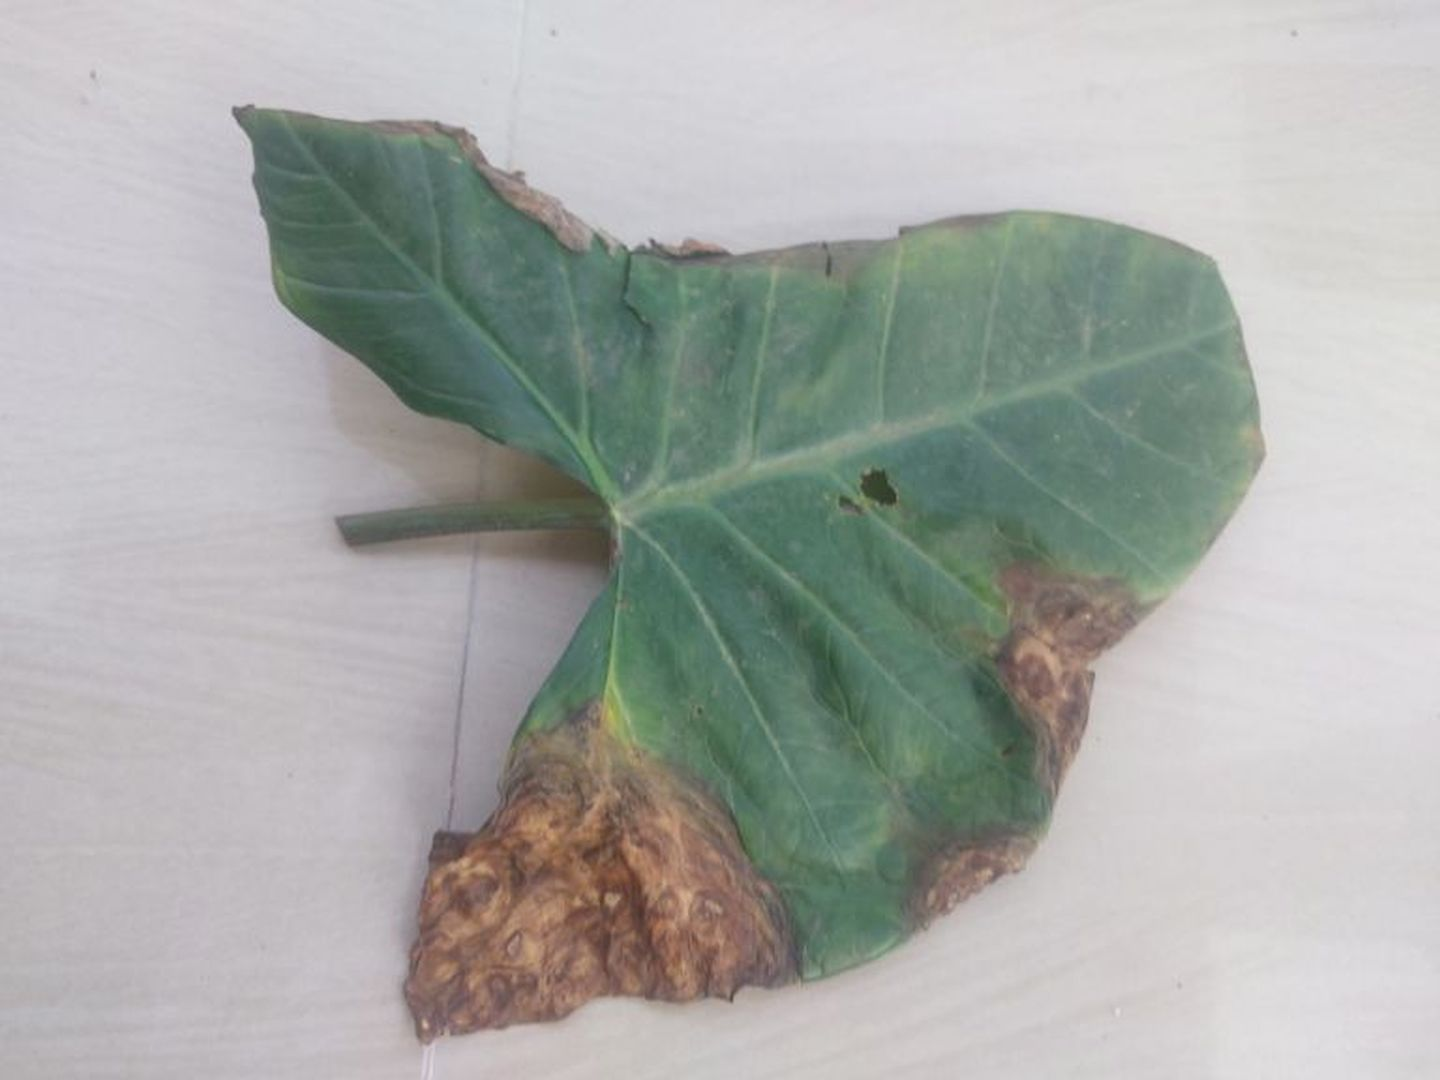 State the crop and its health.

taro, leaf blight
